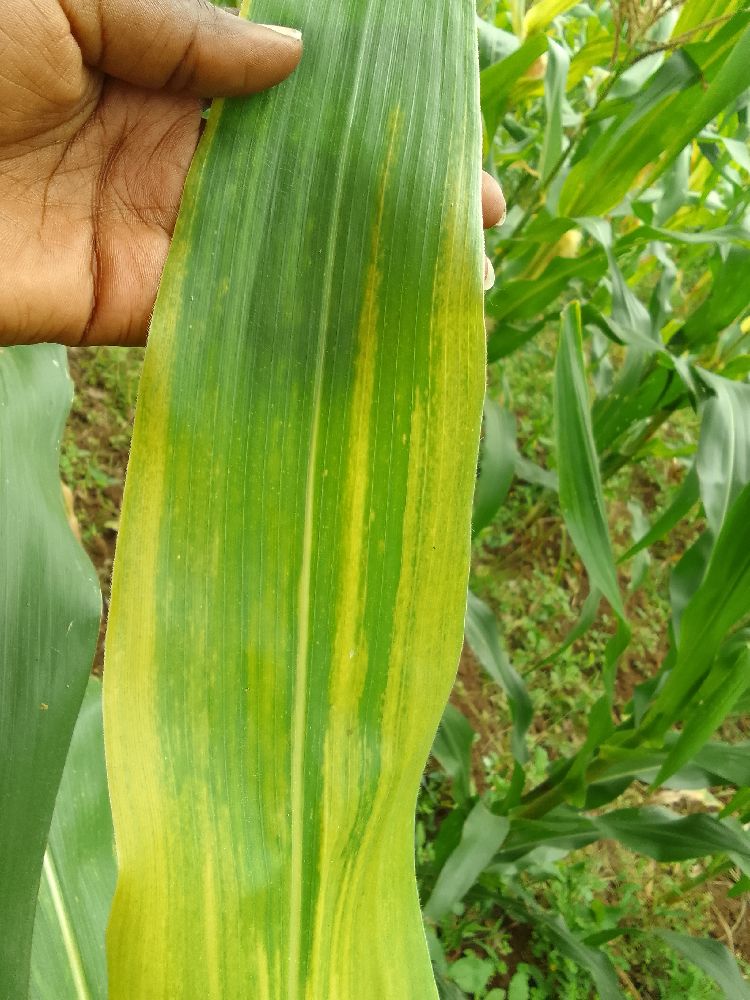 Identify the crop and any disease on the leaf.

maize, maize lethal necrosis
